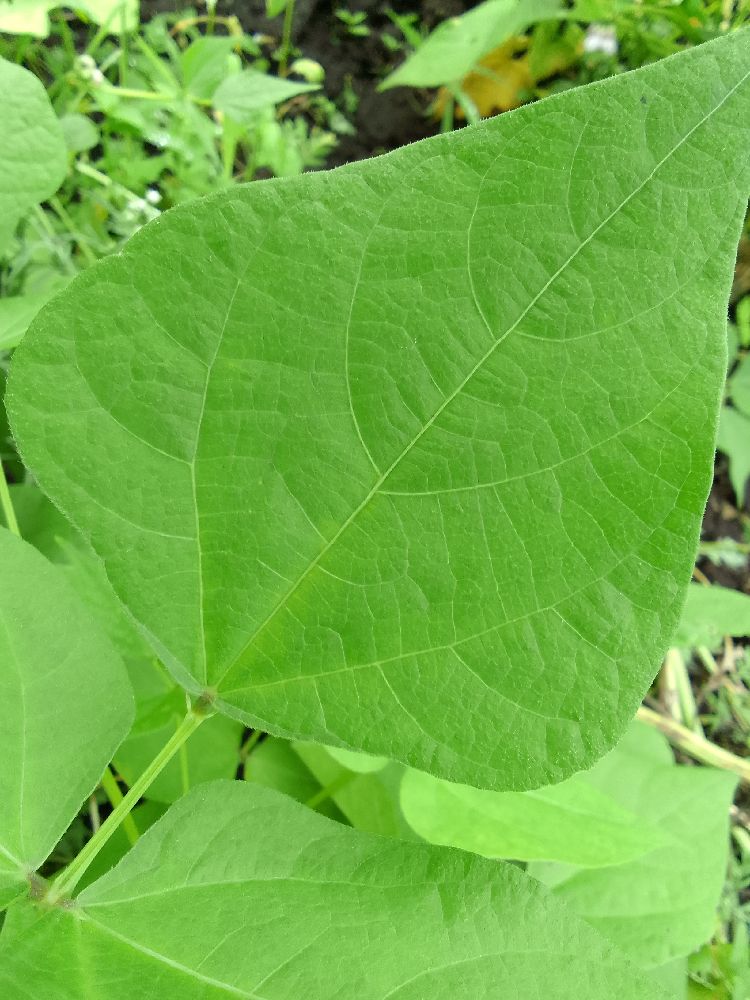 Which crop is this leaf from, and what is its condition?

common bean, healthy
